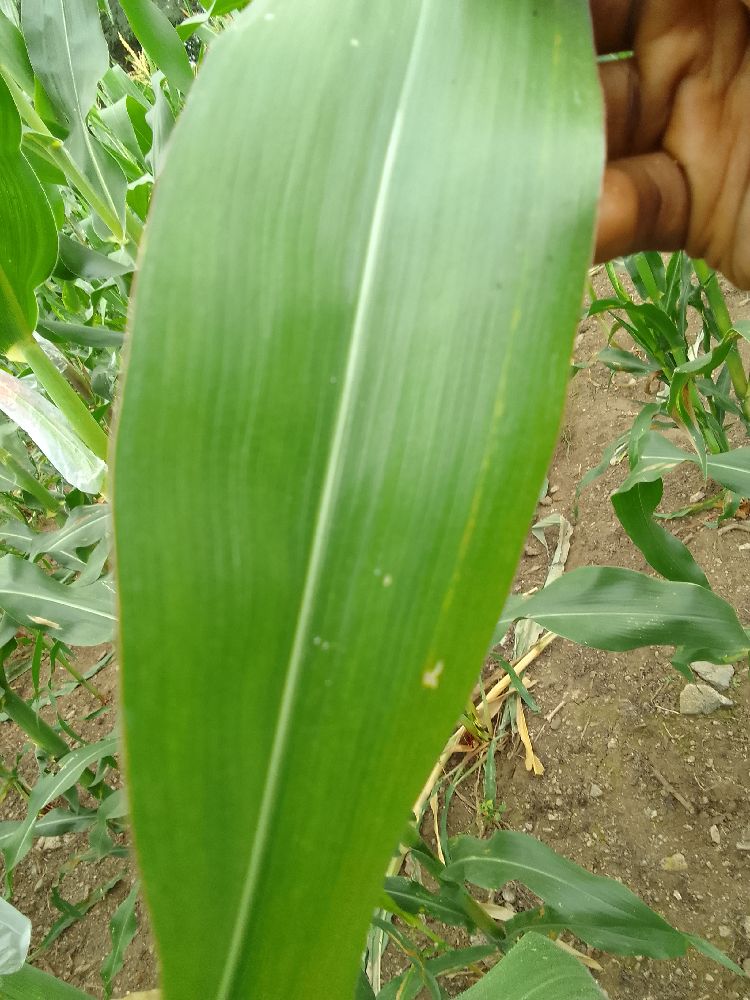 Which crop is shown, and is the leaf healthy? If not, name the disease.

maize, healthy
